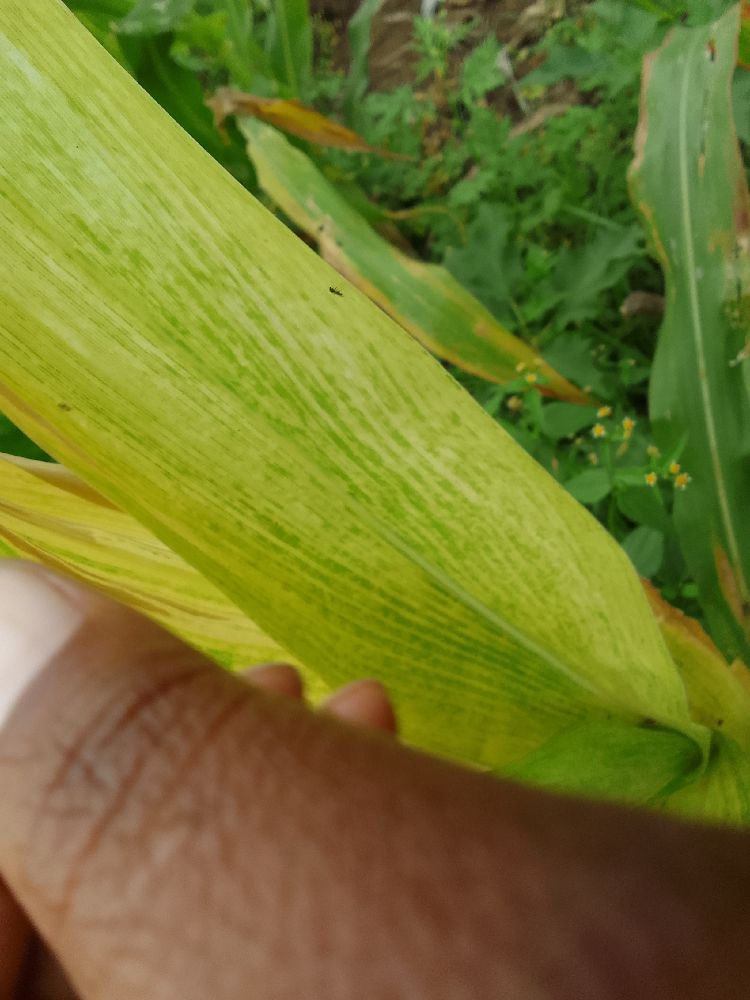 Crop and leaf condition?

maize, maize lethal necrosis
